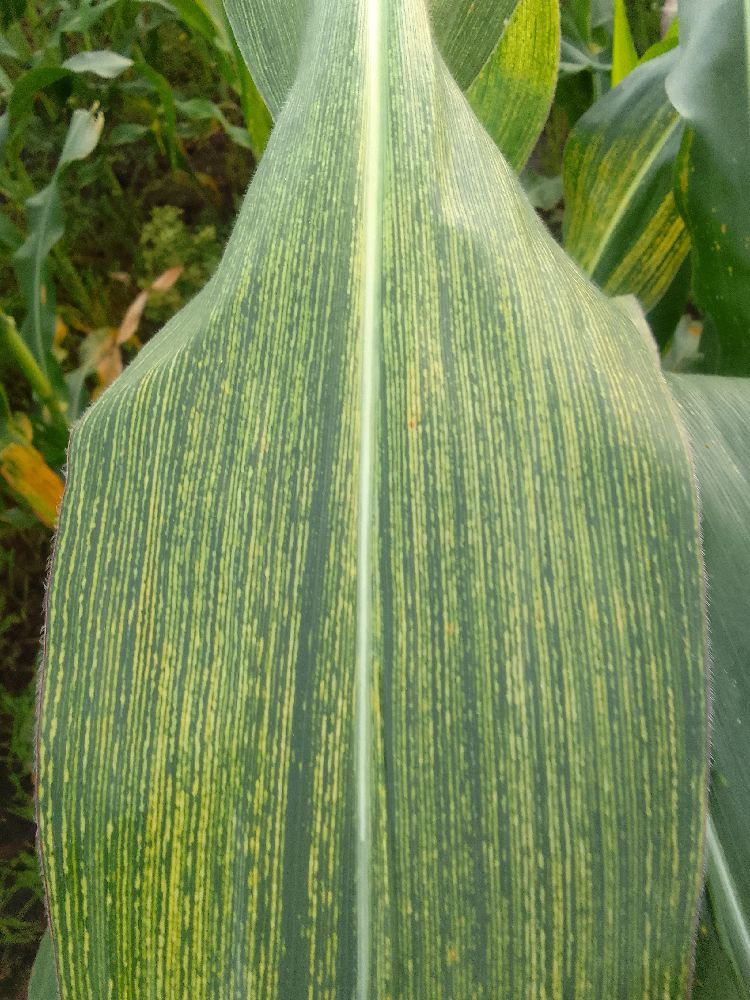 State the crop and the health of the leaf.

maize, maize streak virus
